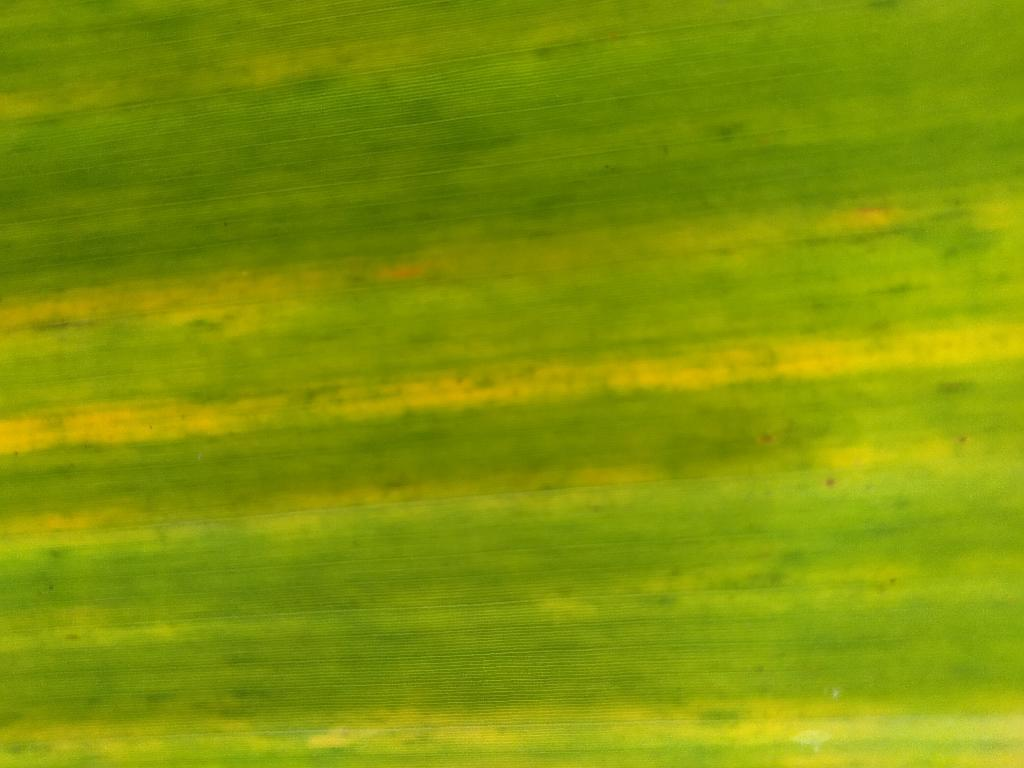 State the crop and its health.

banana, fusarium wilt race 1
